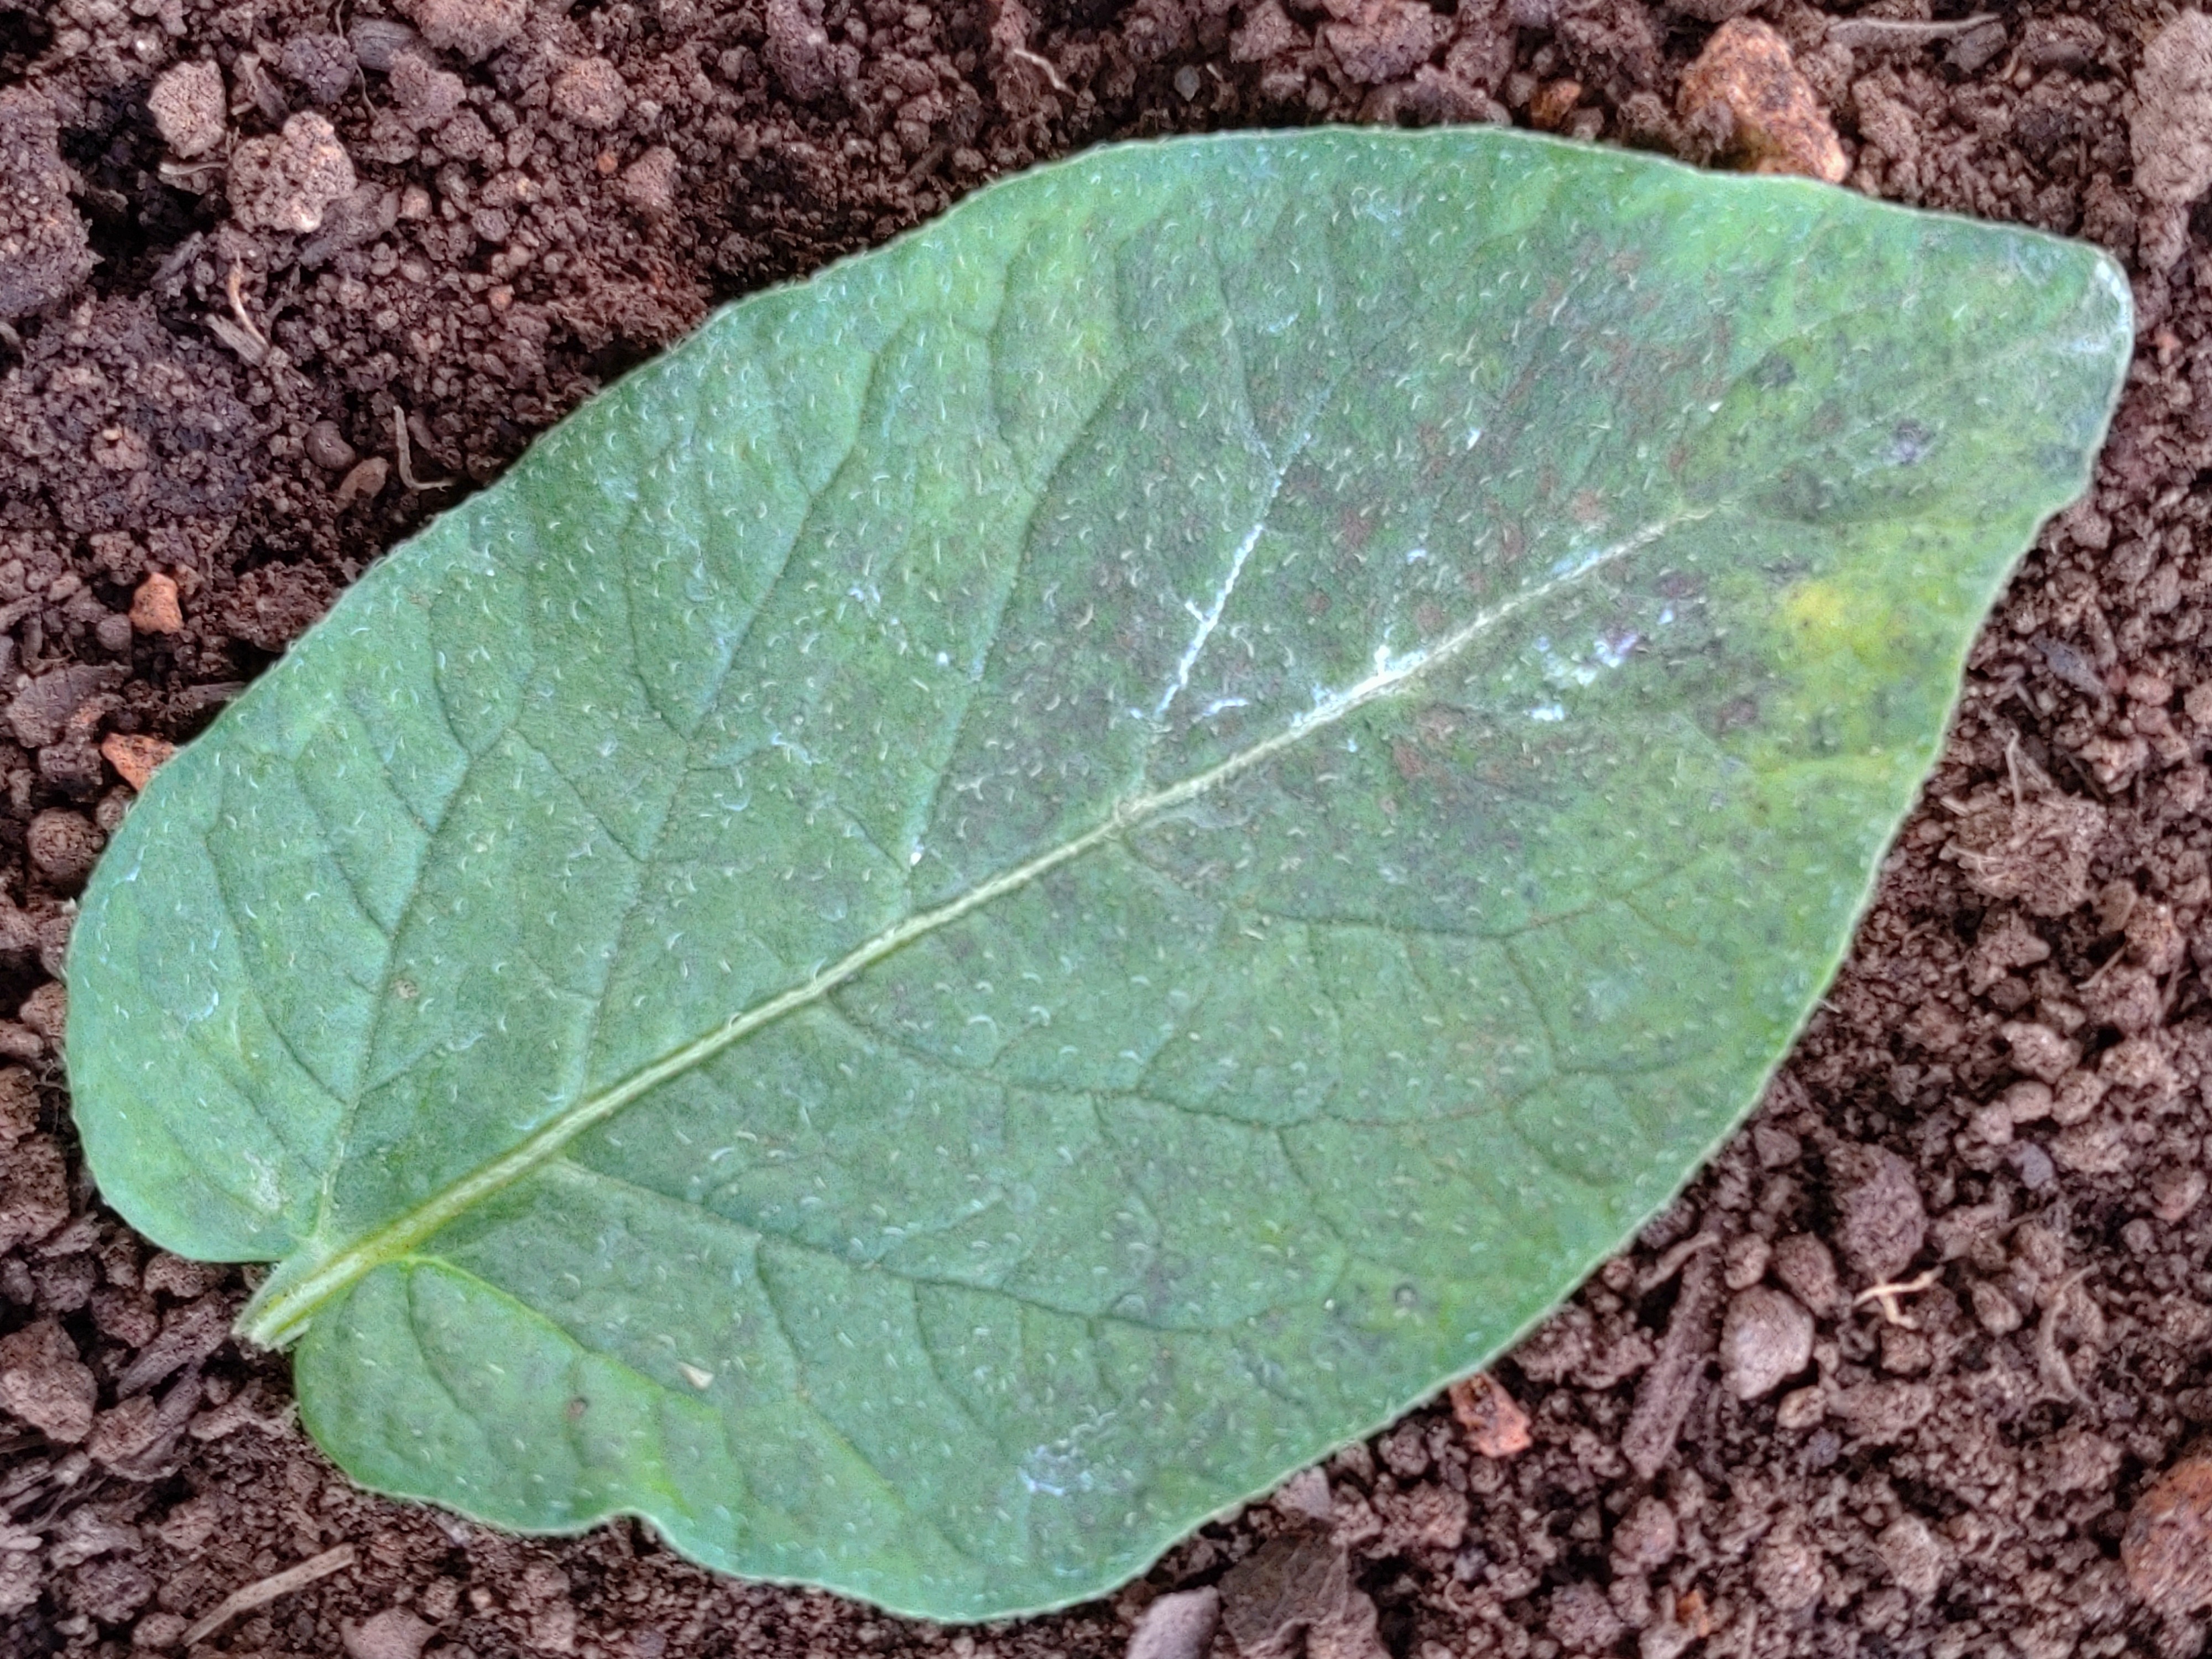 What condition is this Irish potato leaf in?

late blight
